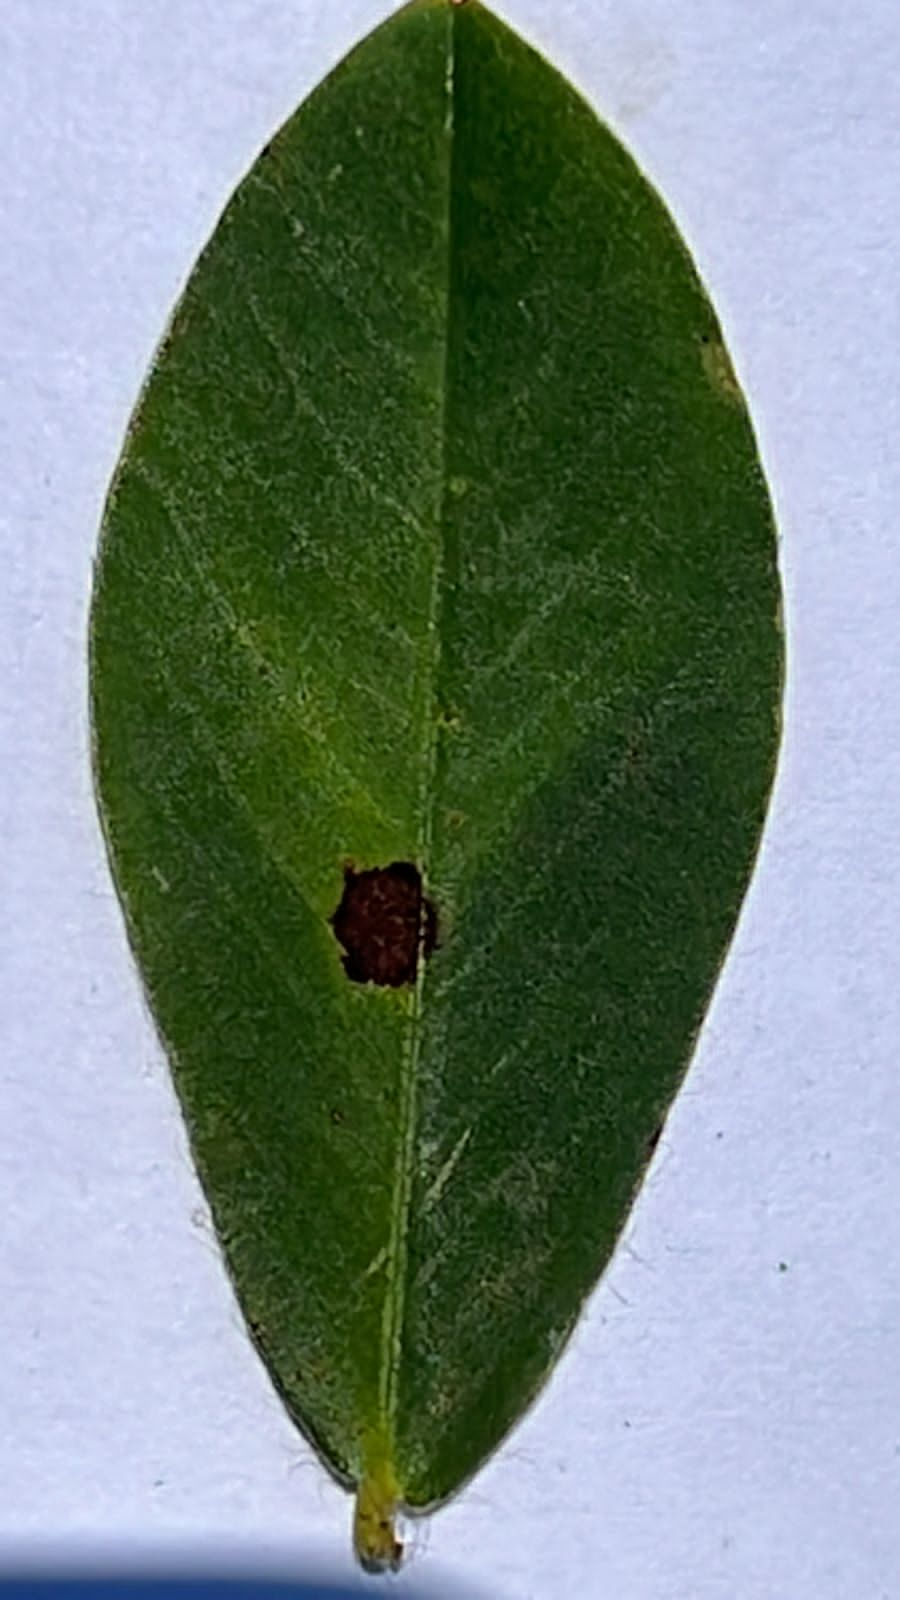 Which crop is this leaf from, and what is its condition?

peanut, nothapassalora personata
